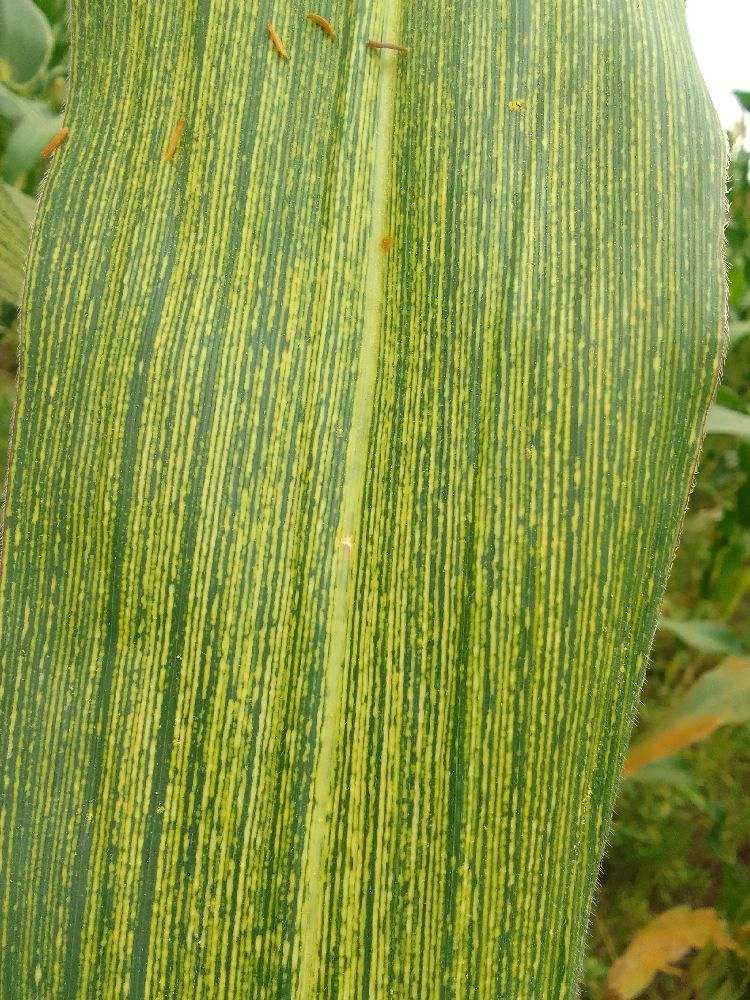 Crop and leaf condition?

maize, maize streak virus
